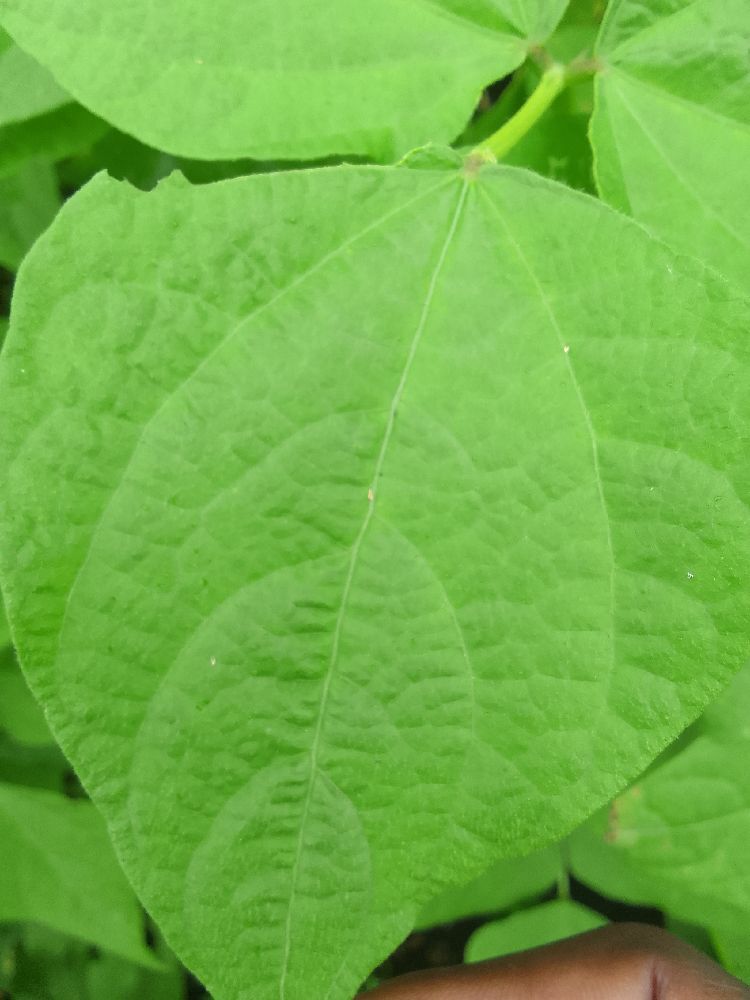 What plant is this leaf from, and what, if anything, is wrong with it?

common bean, healthy
